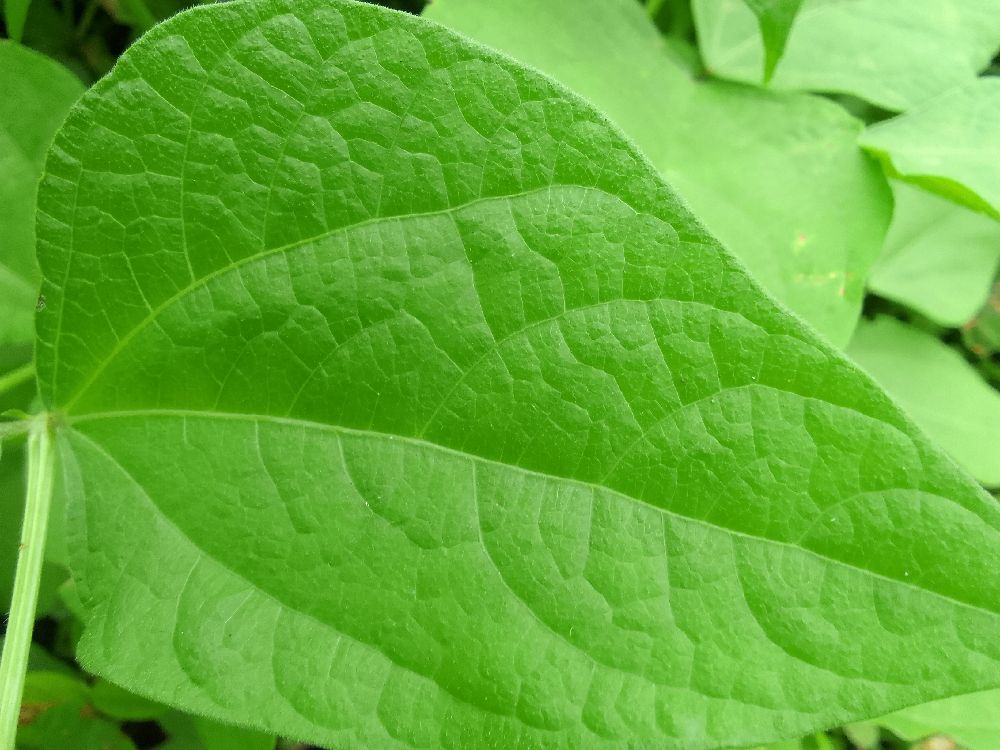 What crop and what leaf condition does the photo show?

common bean, healthy
